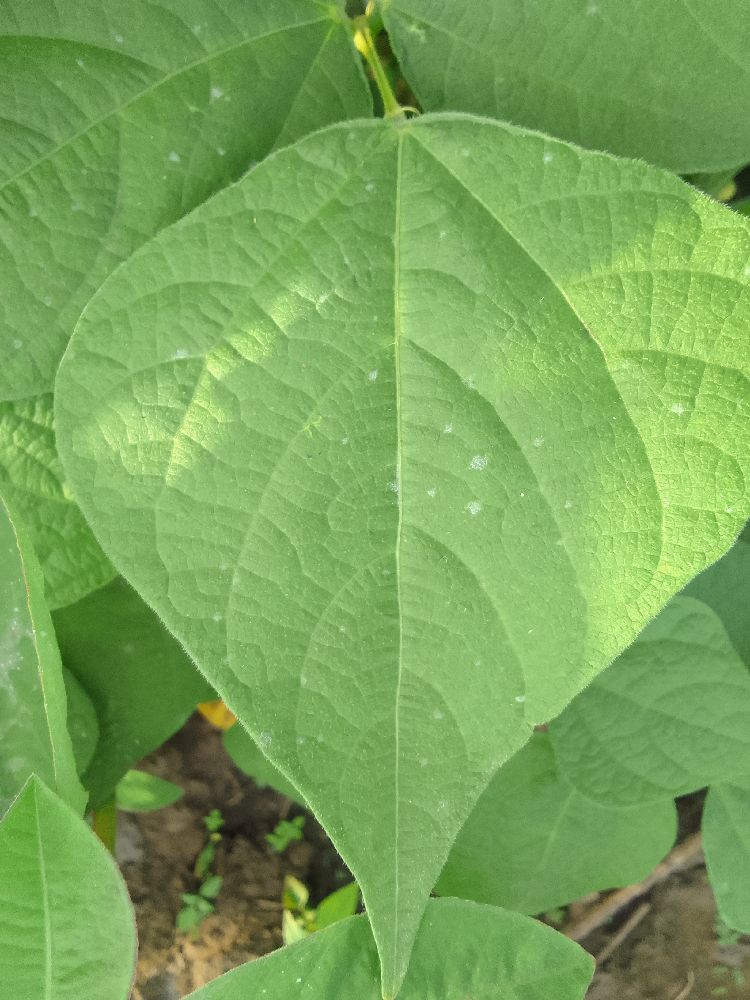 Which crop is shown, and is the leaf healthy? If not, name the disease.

common bean, healthy
